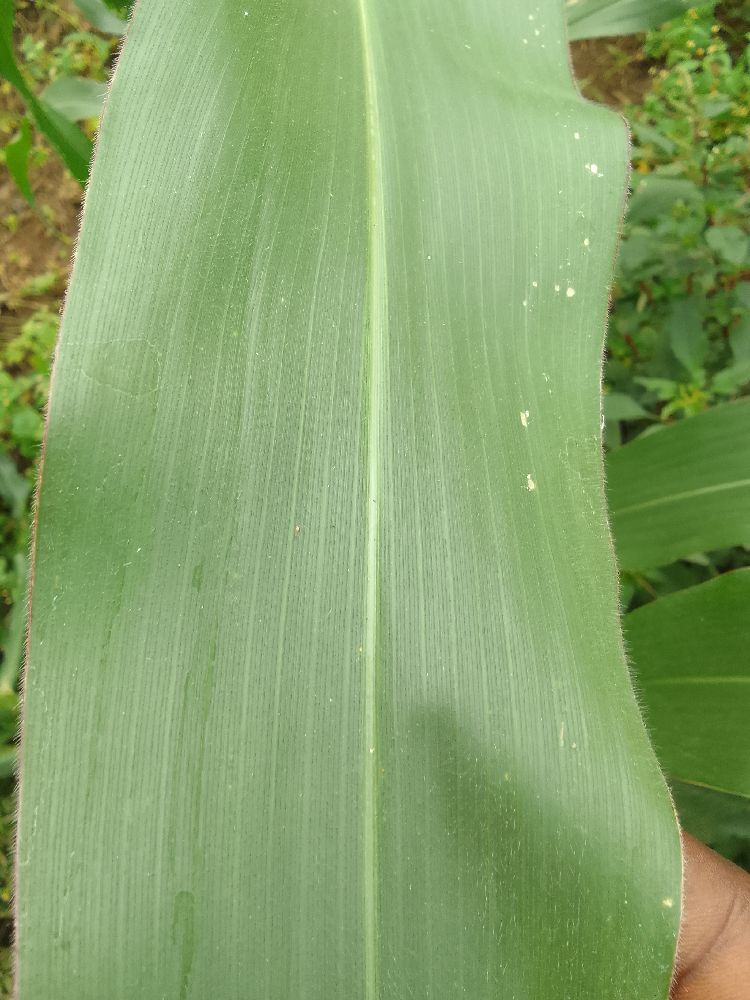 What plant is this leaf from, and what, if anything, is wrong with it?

maize, healthy
